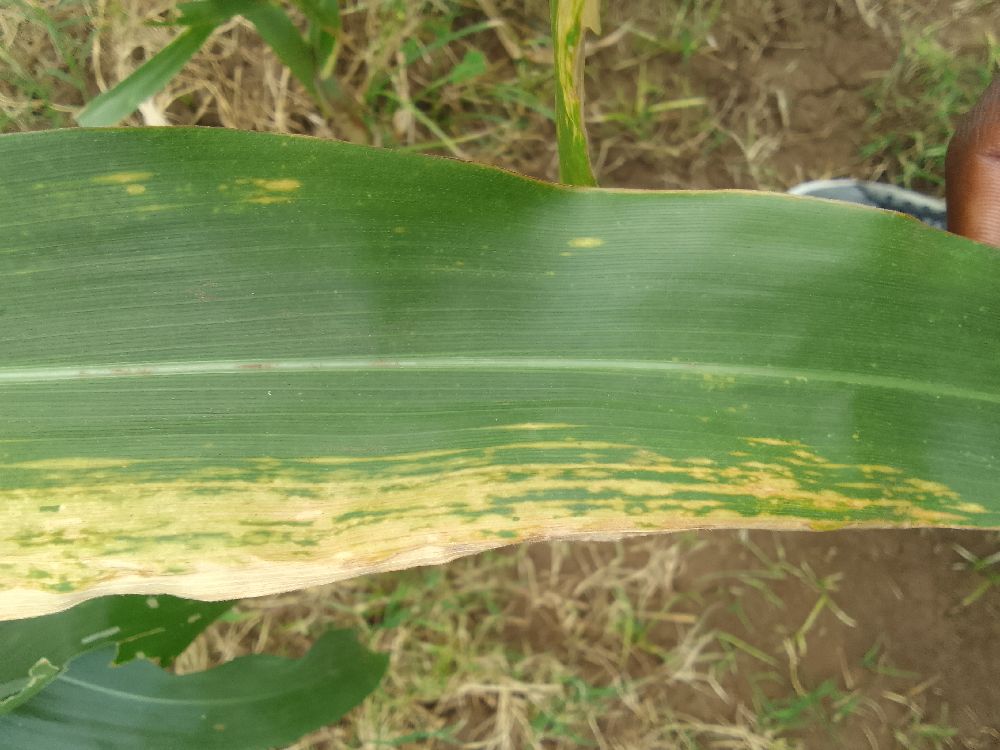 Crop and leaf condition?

maize, maize lethal necrosis
